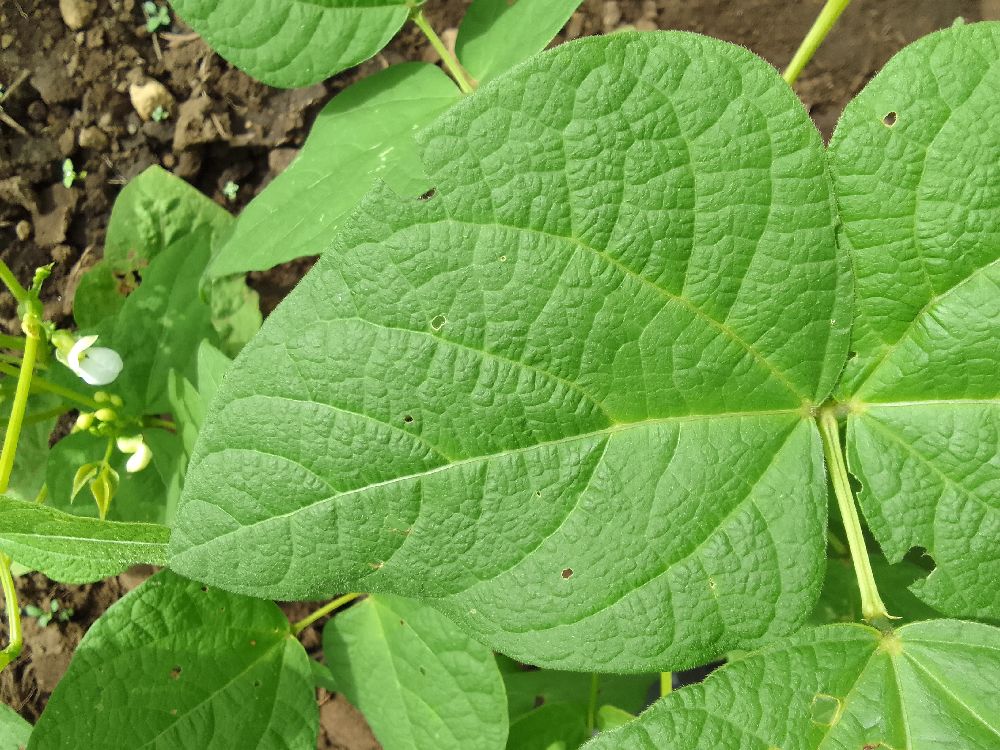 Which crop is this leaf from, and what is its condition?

common bean, healthy
